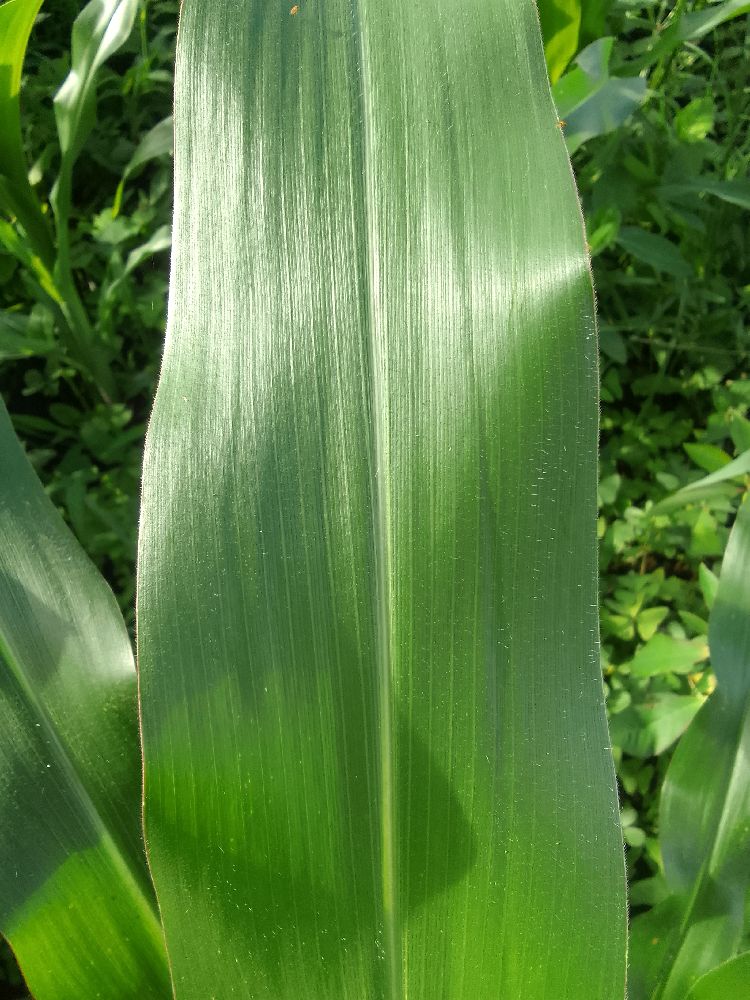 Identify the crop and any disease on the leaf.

maize, healthy
